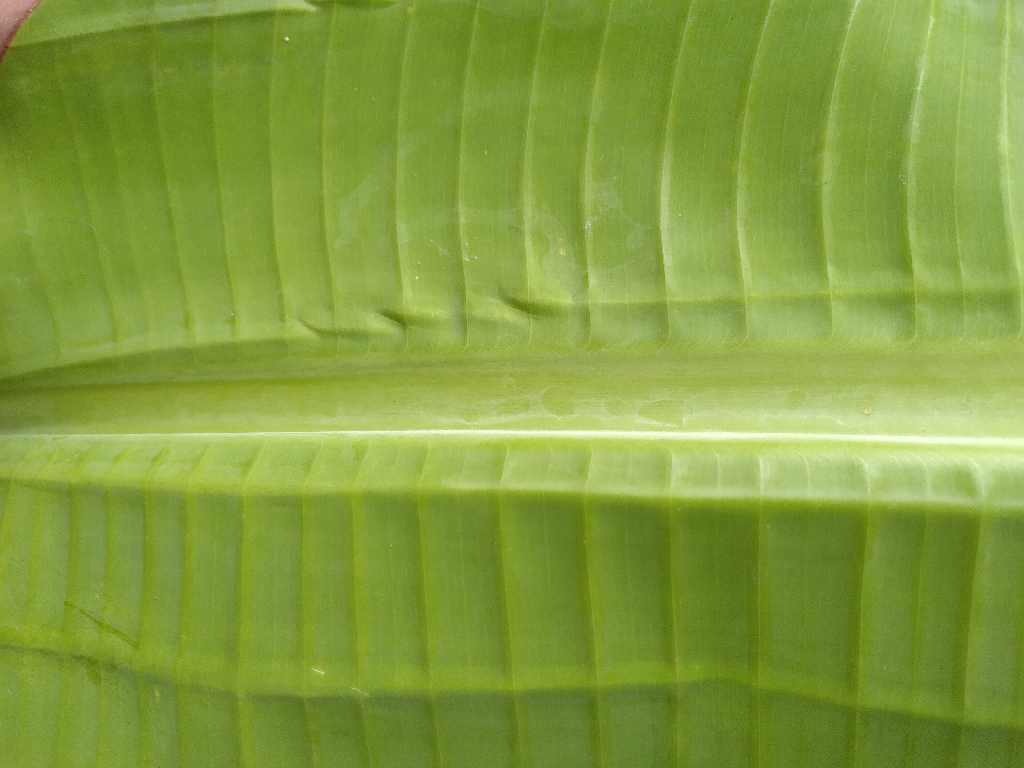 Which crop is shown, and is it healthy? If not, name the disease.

banana, healthy
